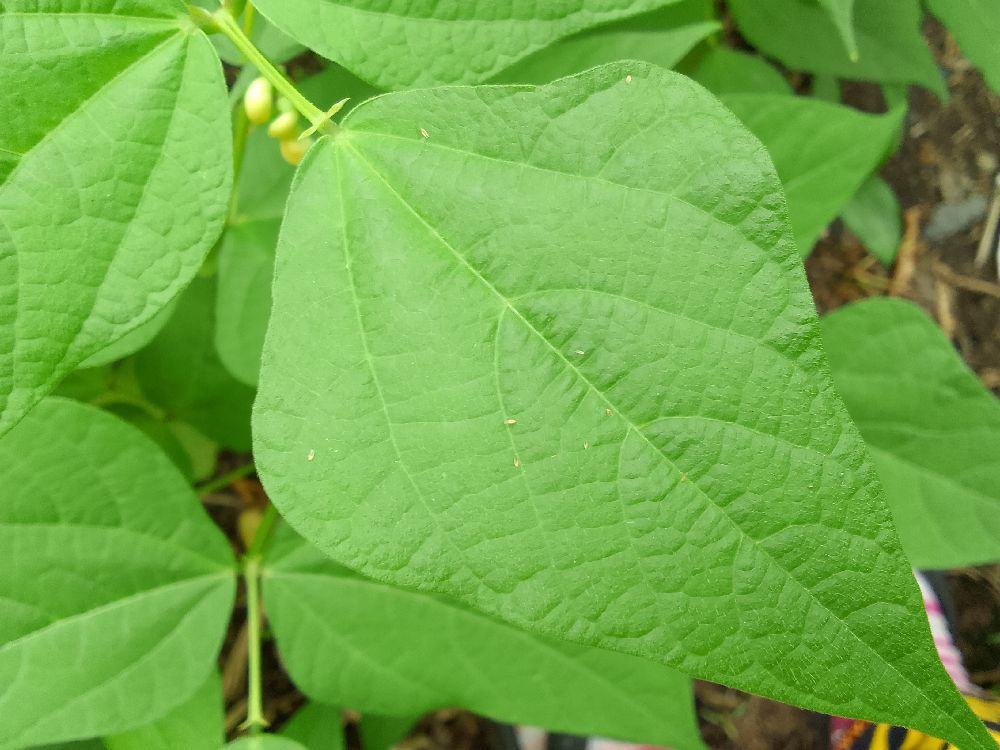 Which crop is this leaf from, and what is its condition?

common bean, healthy
